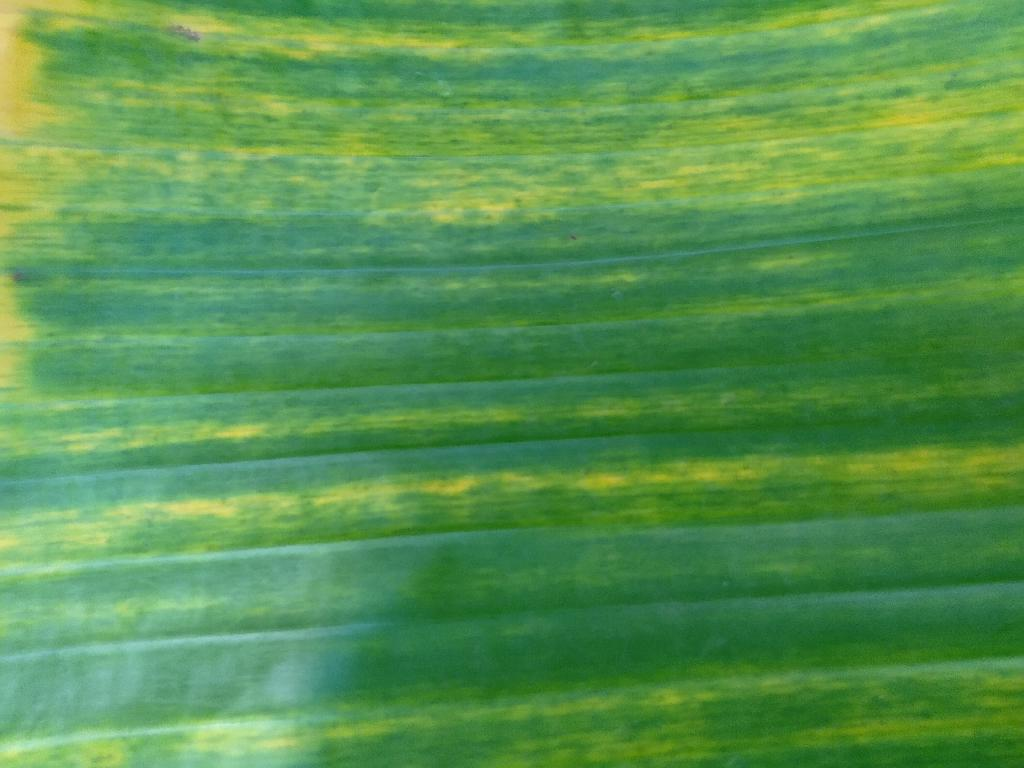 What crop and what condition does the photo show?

banana, fusarium wilt race 1
